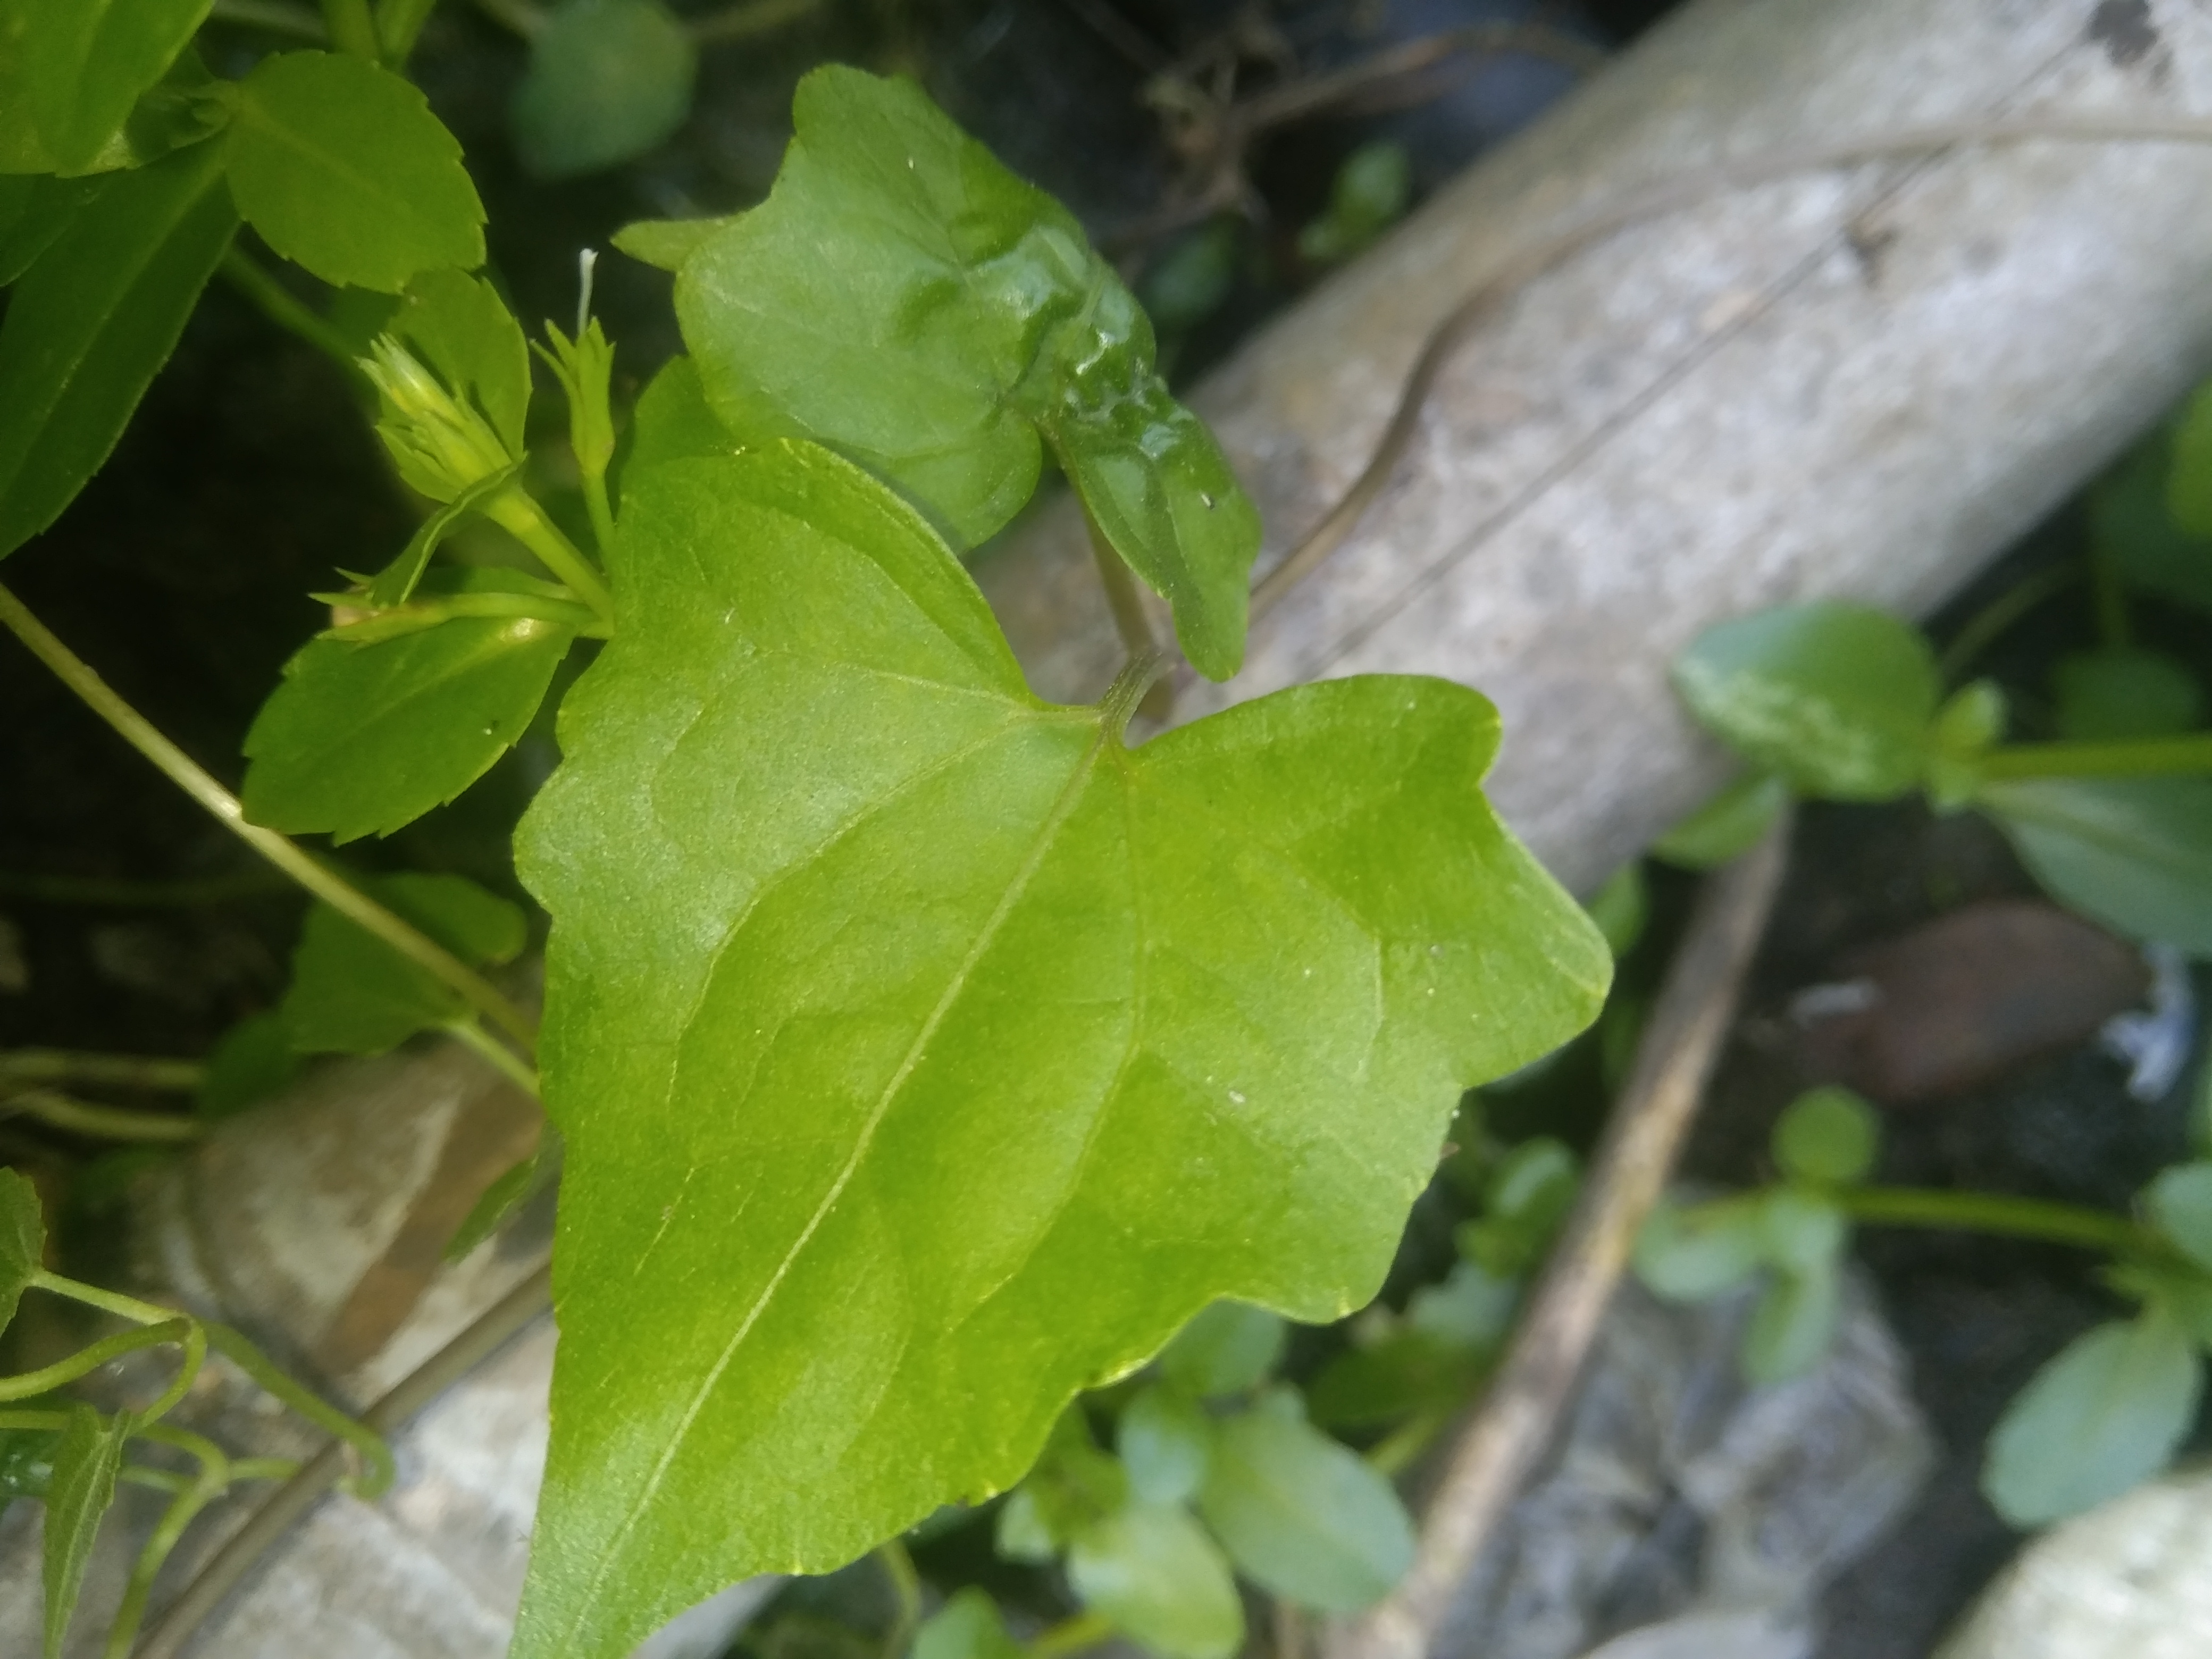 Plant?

bitter vine
